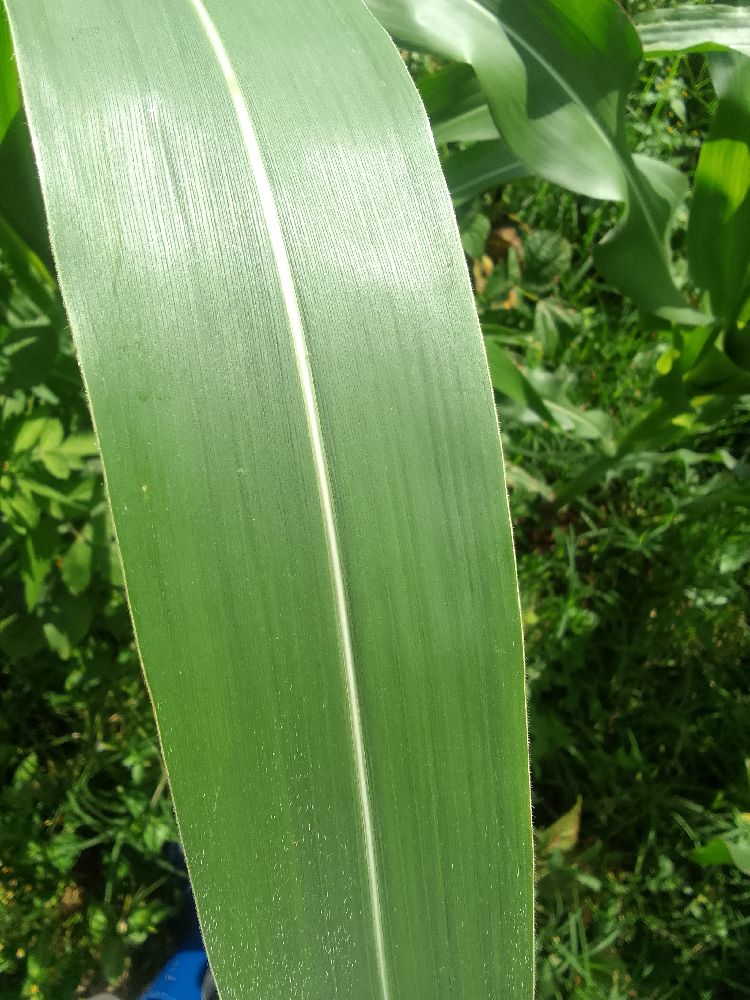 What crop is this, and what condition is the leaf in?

maize, healthy
